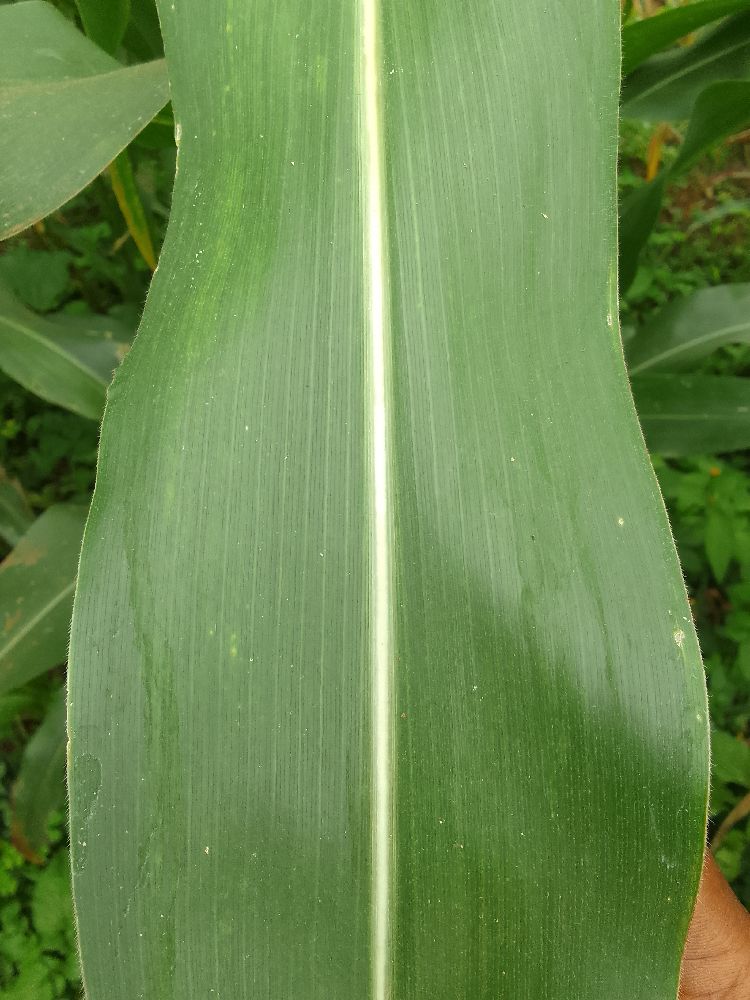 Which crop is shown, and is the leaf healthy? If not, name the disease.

maize, healthy
